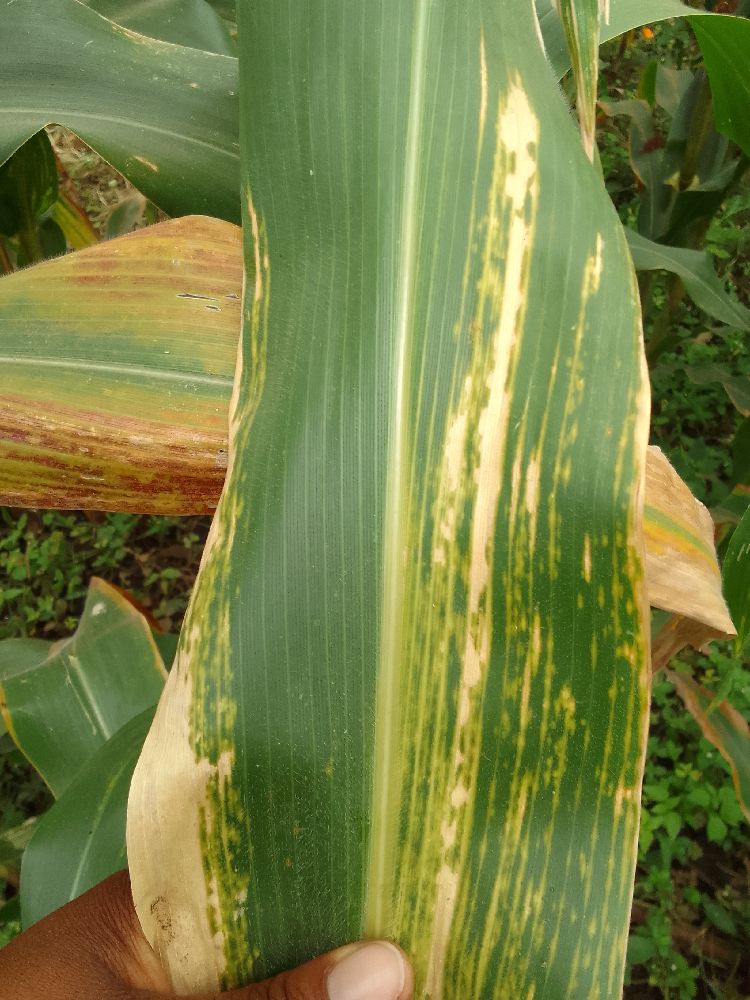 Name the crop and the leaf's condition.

maize, maize lethal necrosis
